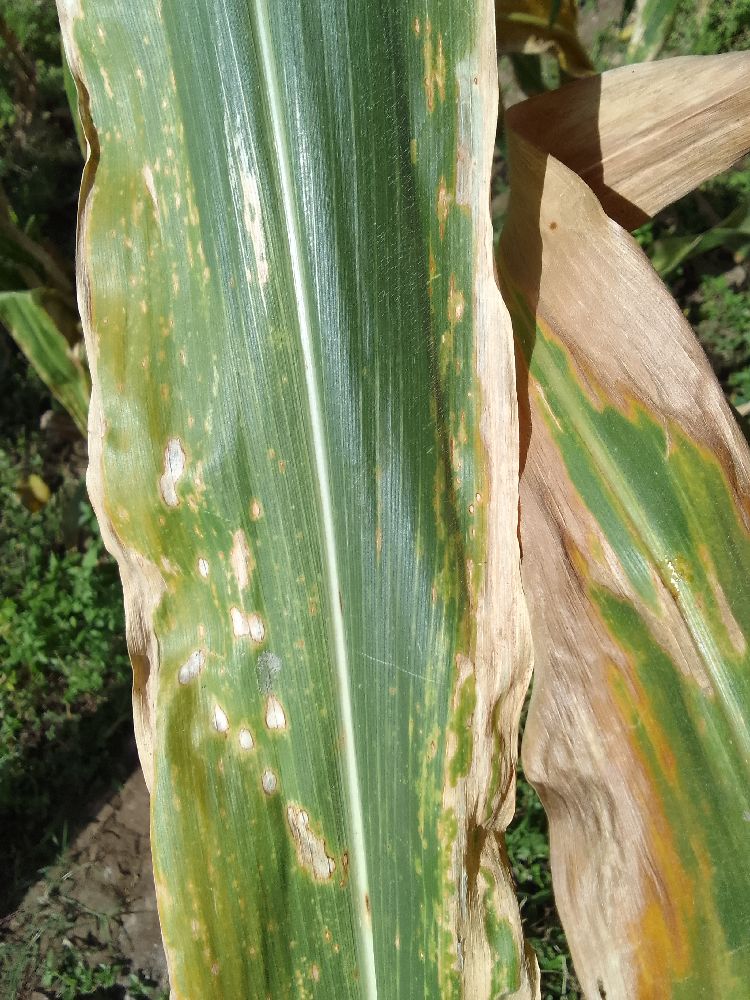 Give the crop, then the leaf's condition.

maize, maize lethal necrosis
